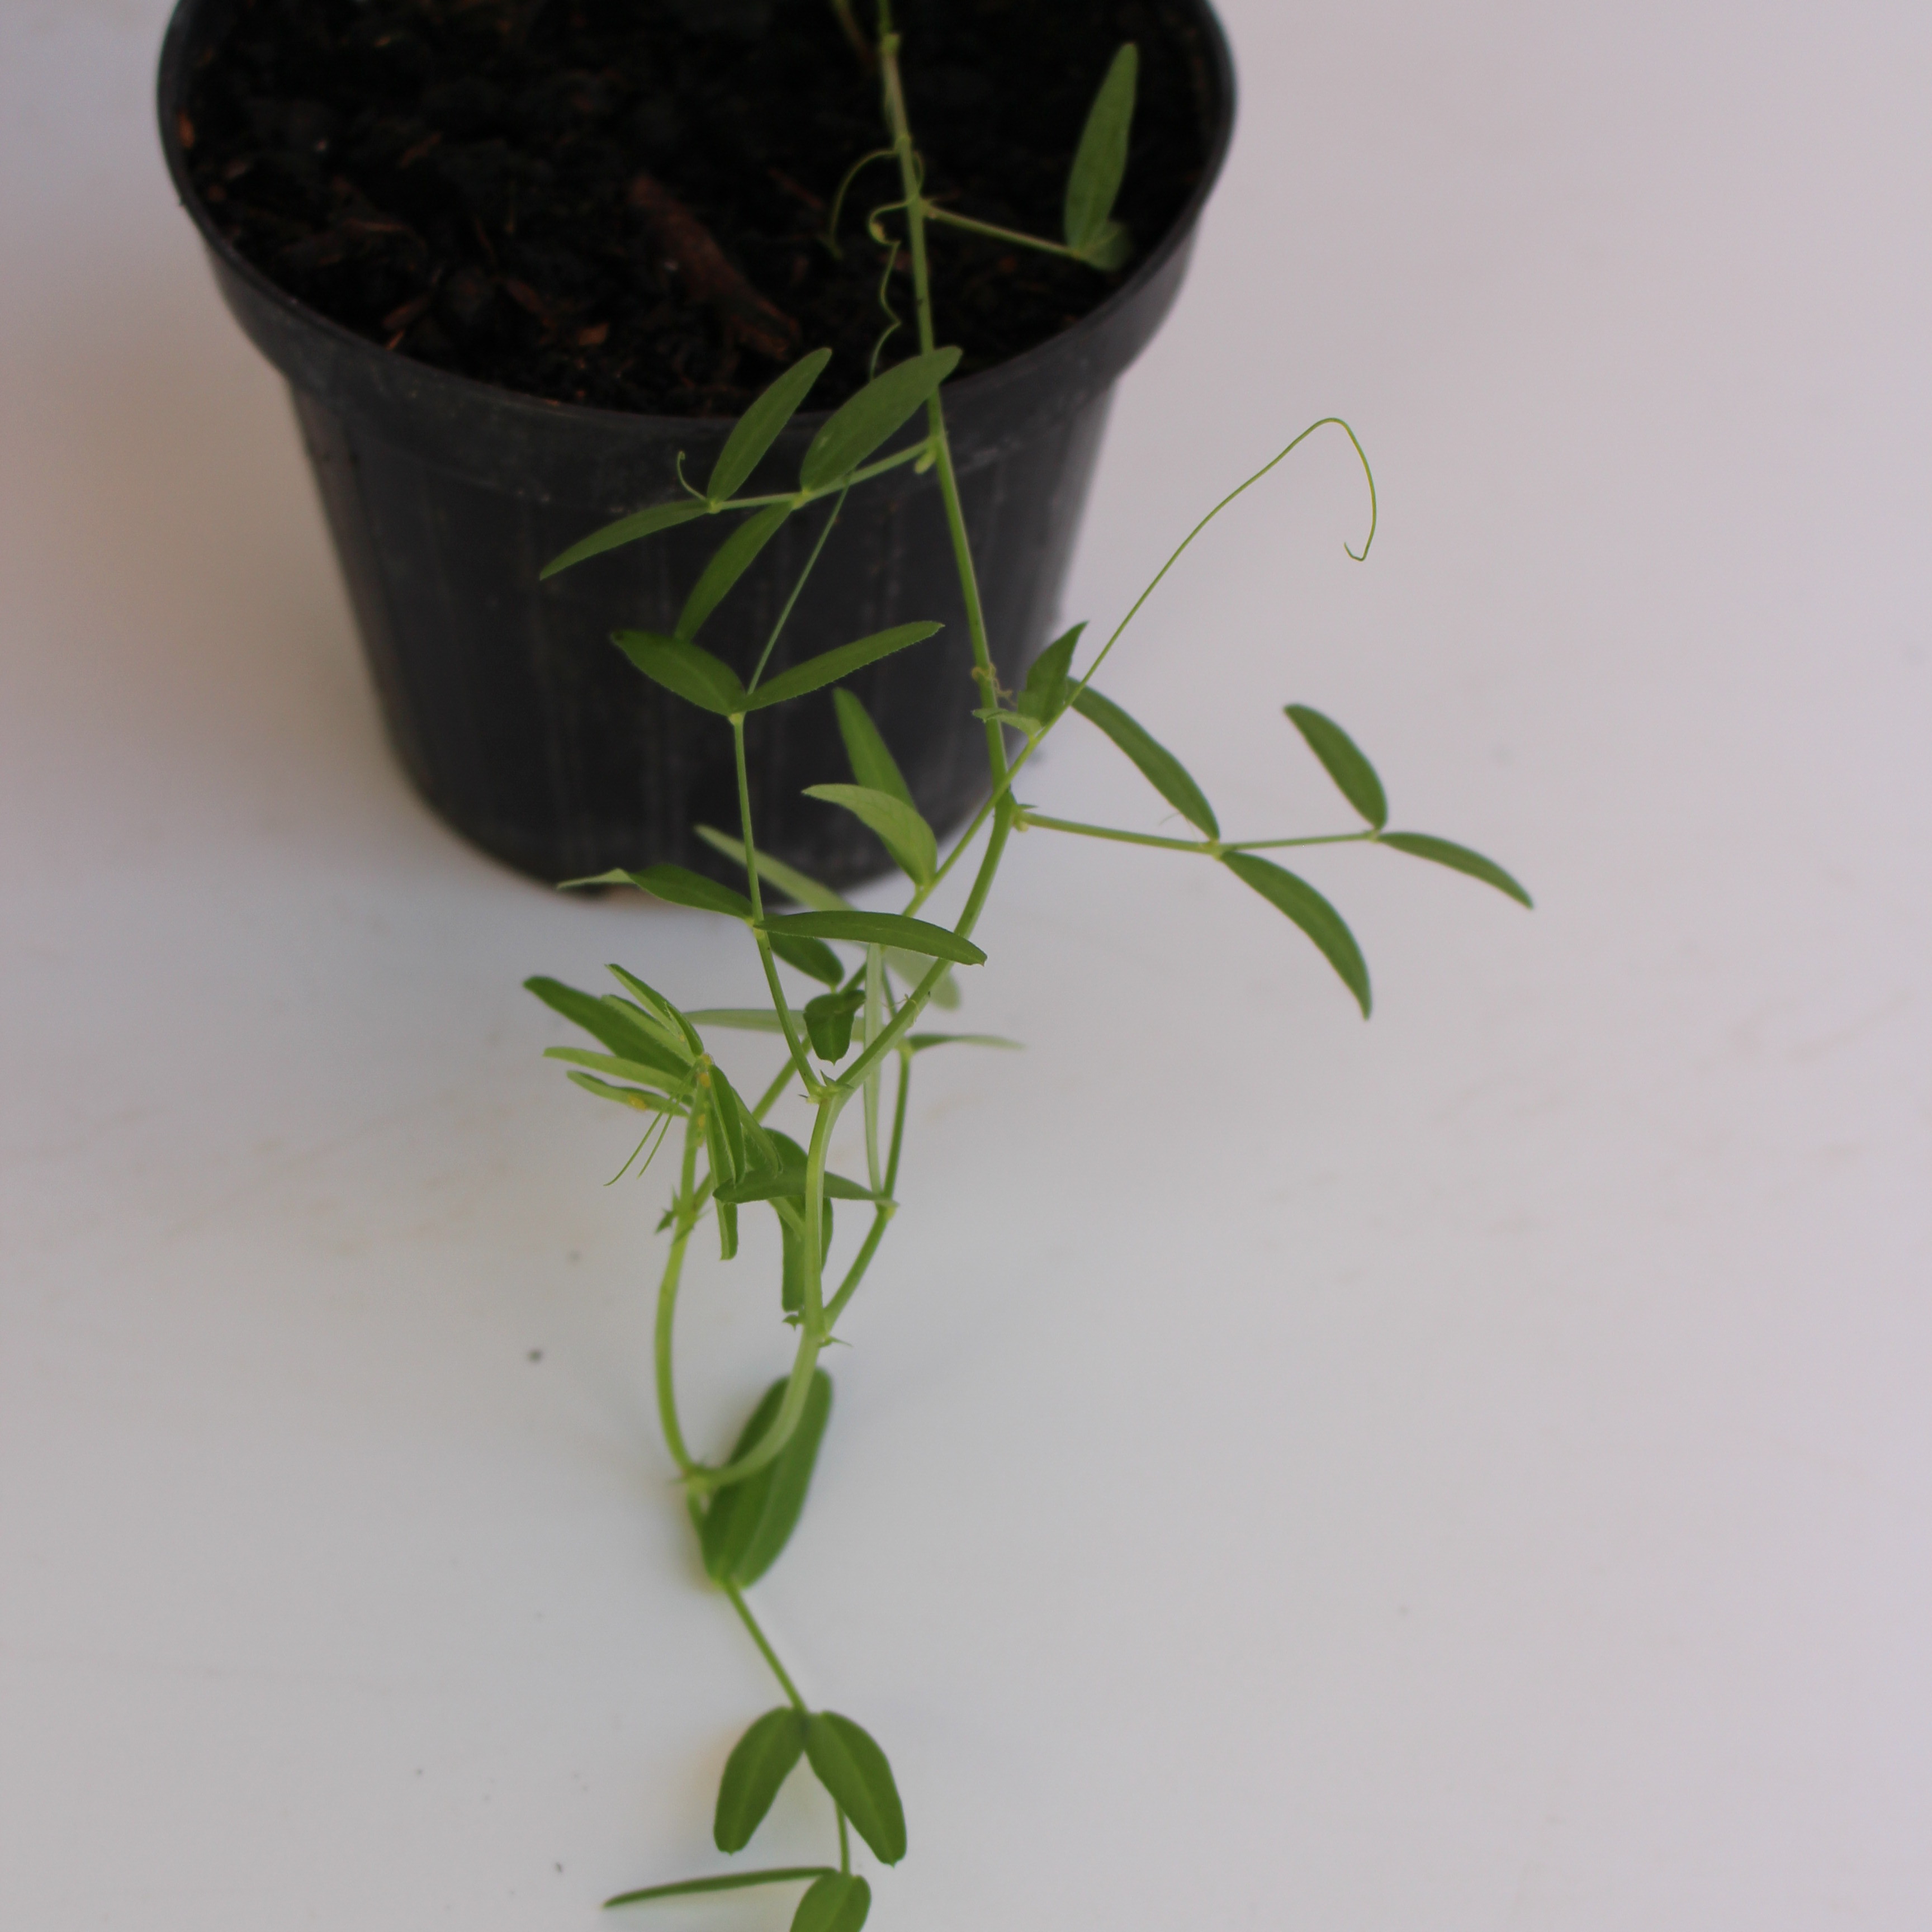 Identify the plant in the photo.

Vicia sativa
